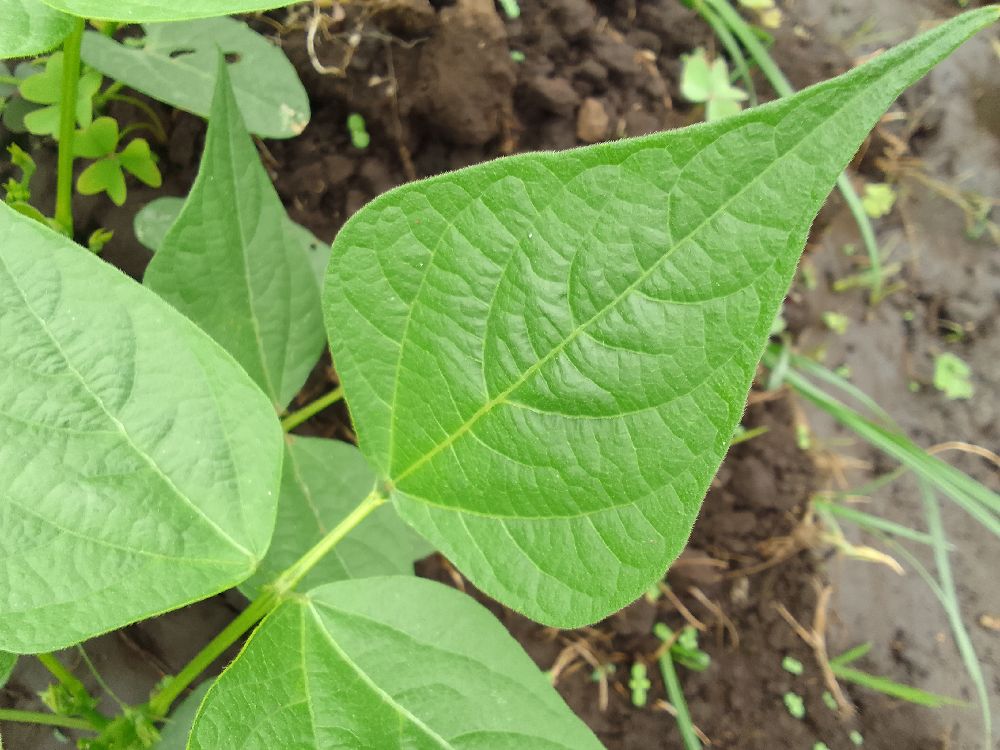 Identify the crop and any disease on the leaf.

common bean, healthy
